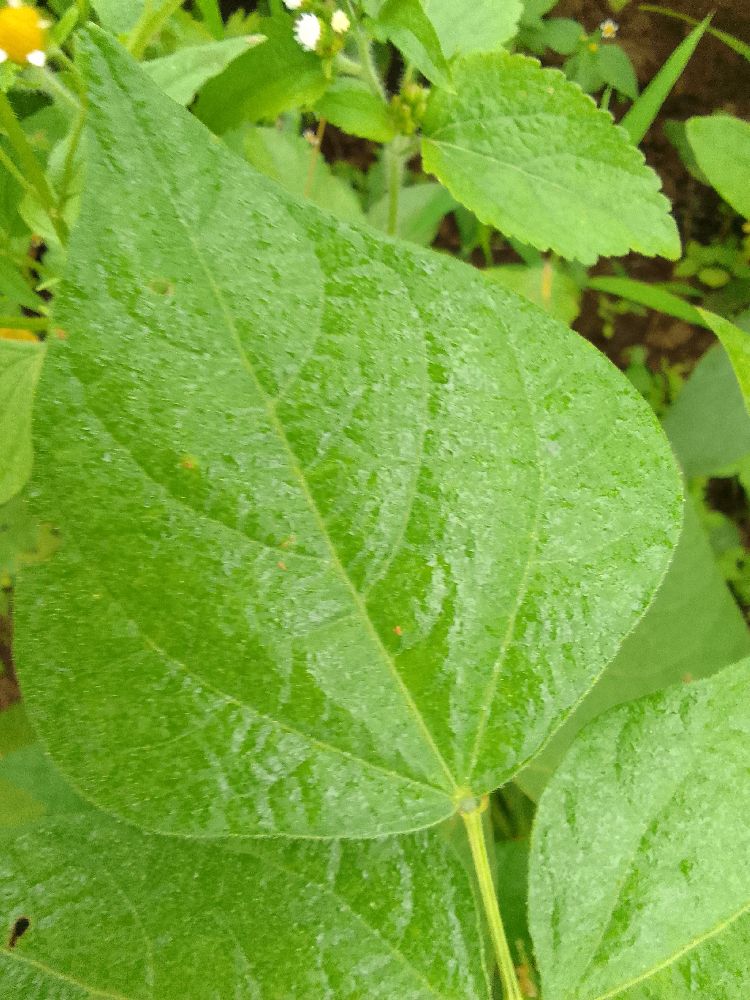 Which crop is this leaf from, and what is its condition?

common bean, healthy
